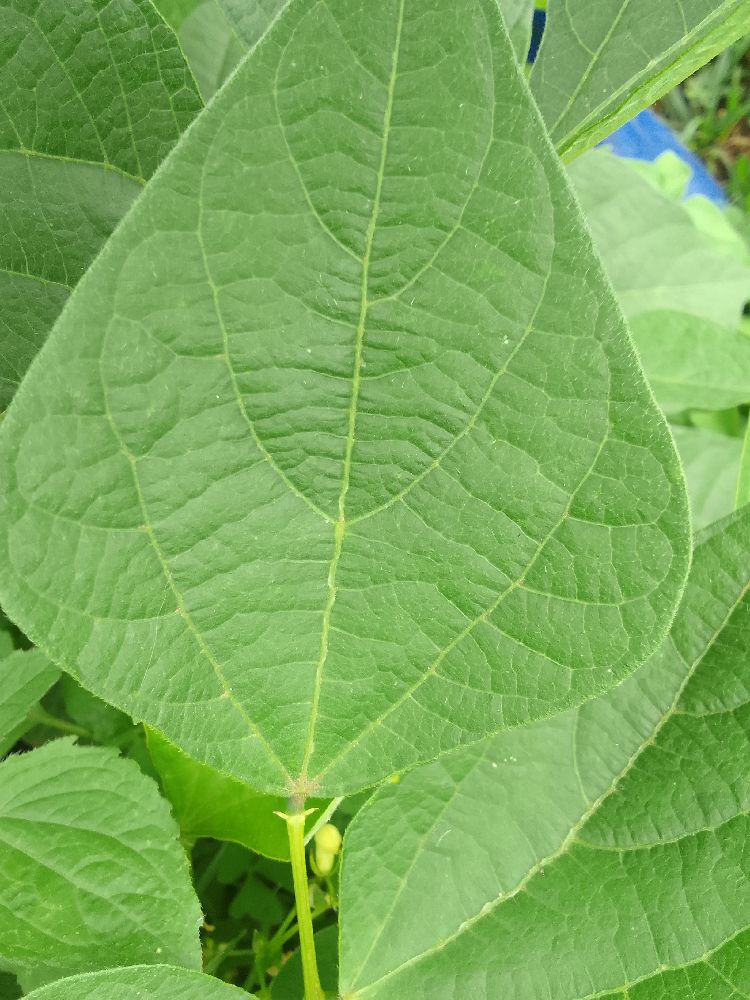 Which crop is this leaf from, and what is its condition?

common bean, healthy
